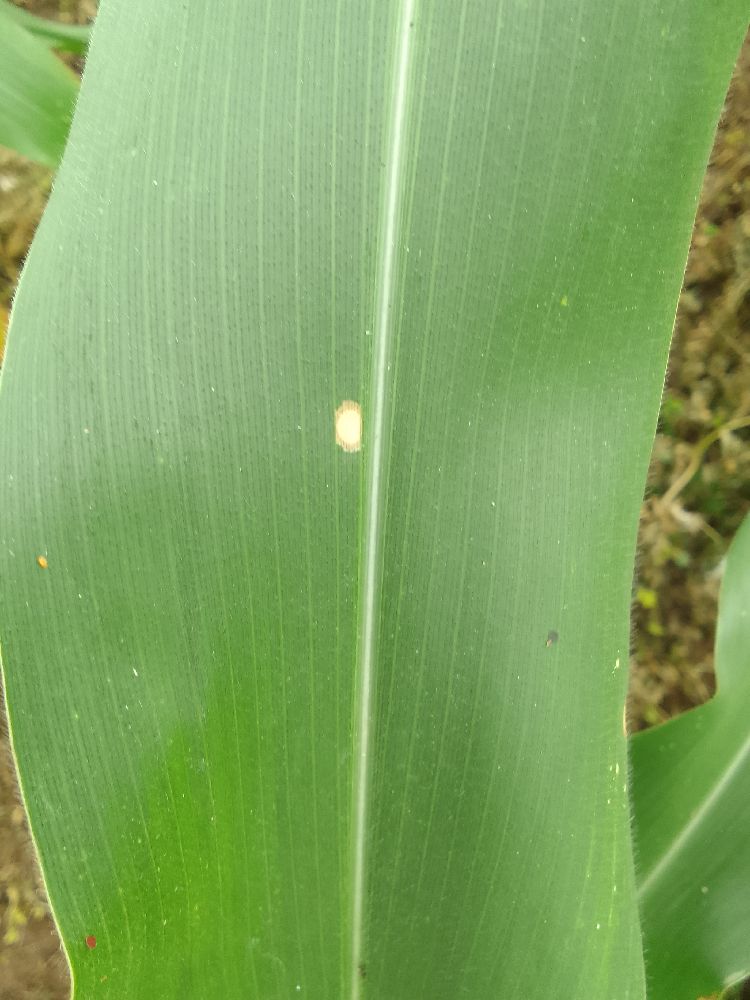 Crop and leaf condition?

maize, healthy
